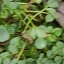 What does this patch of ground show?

unstructured weed
